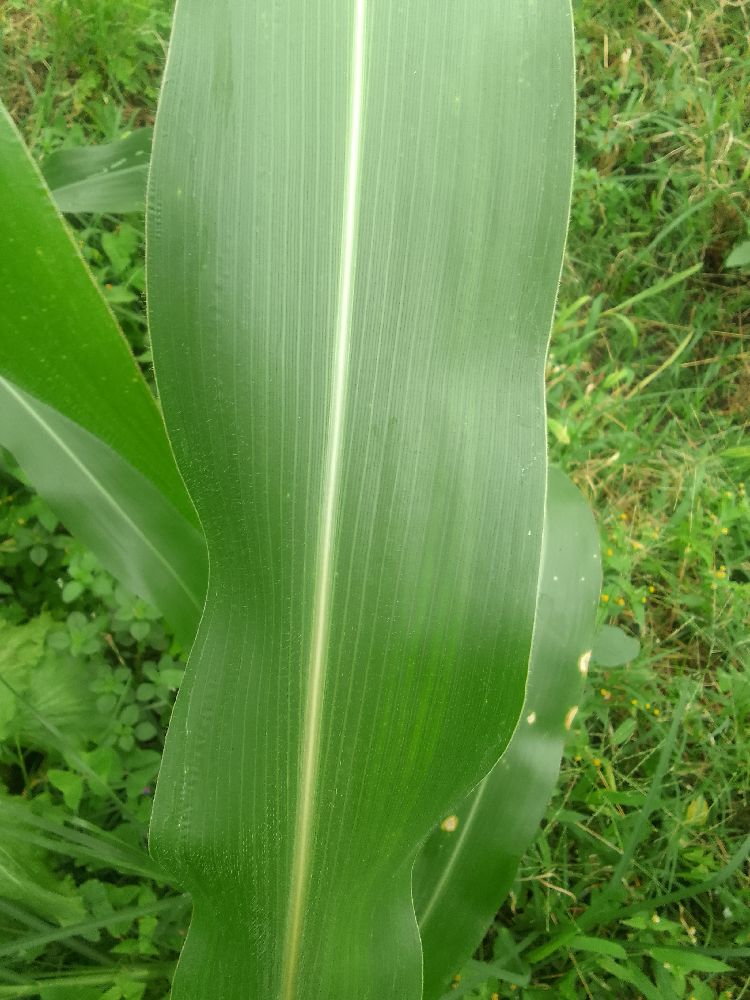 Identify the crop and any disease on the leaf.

maize, healthy
